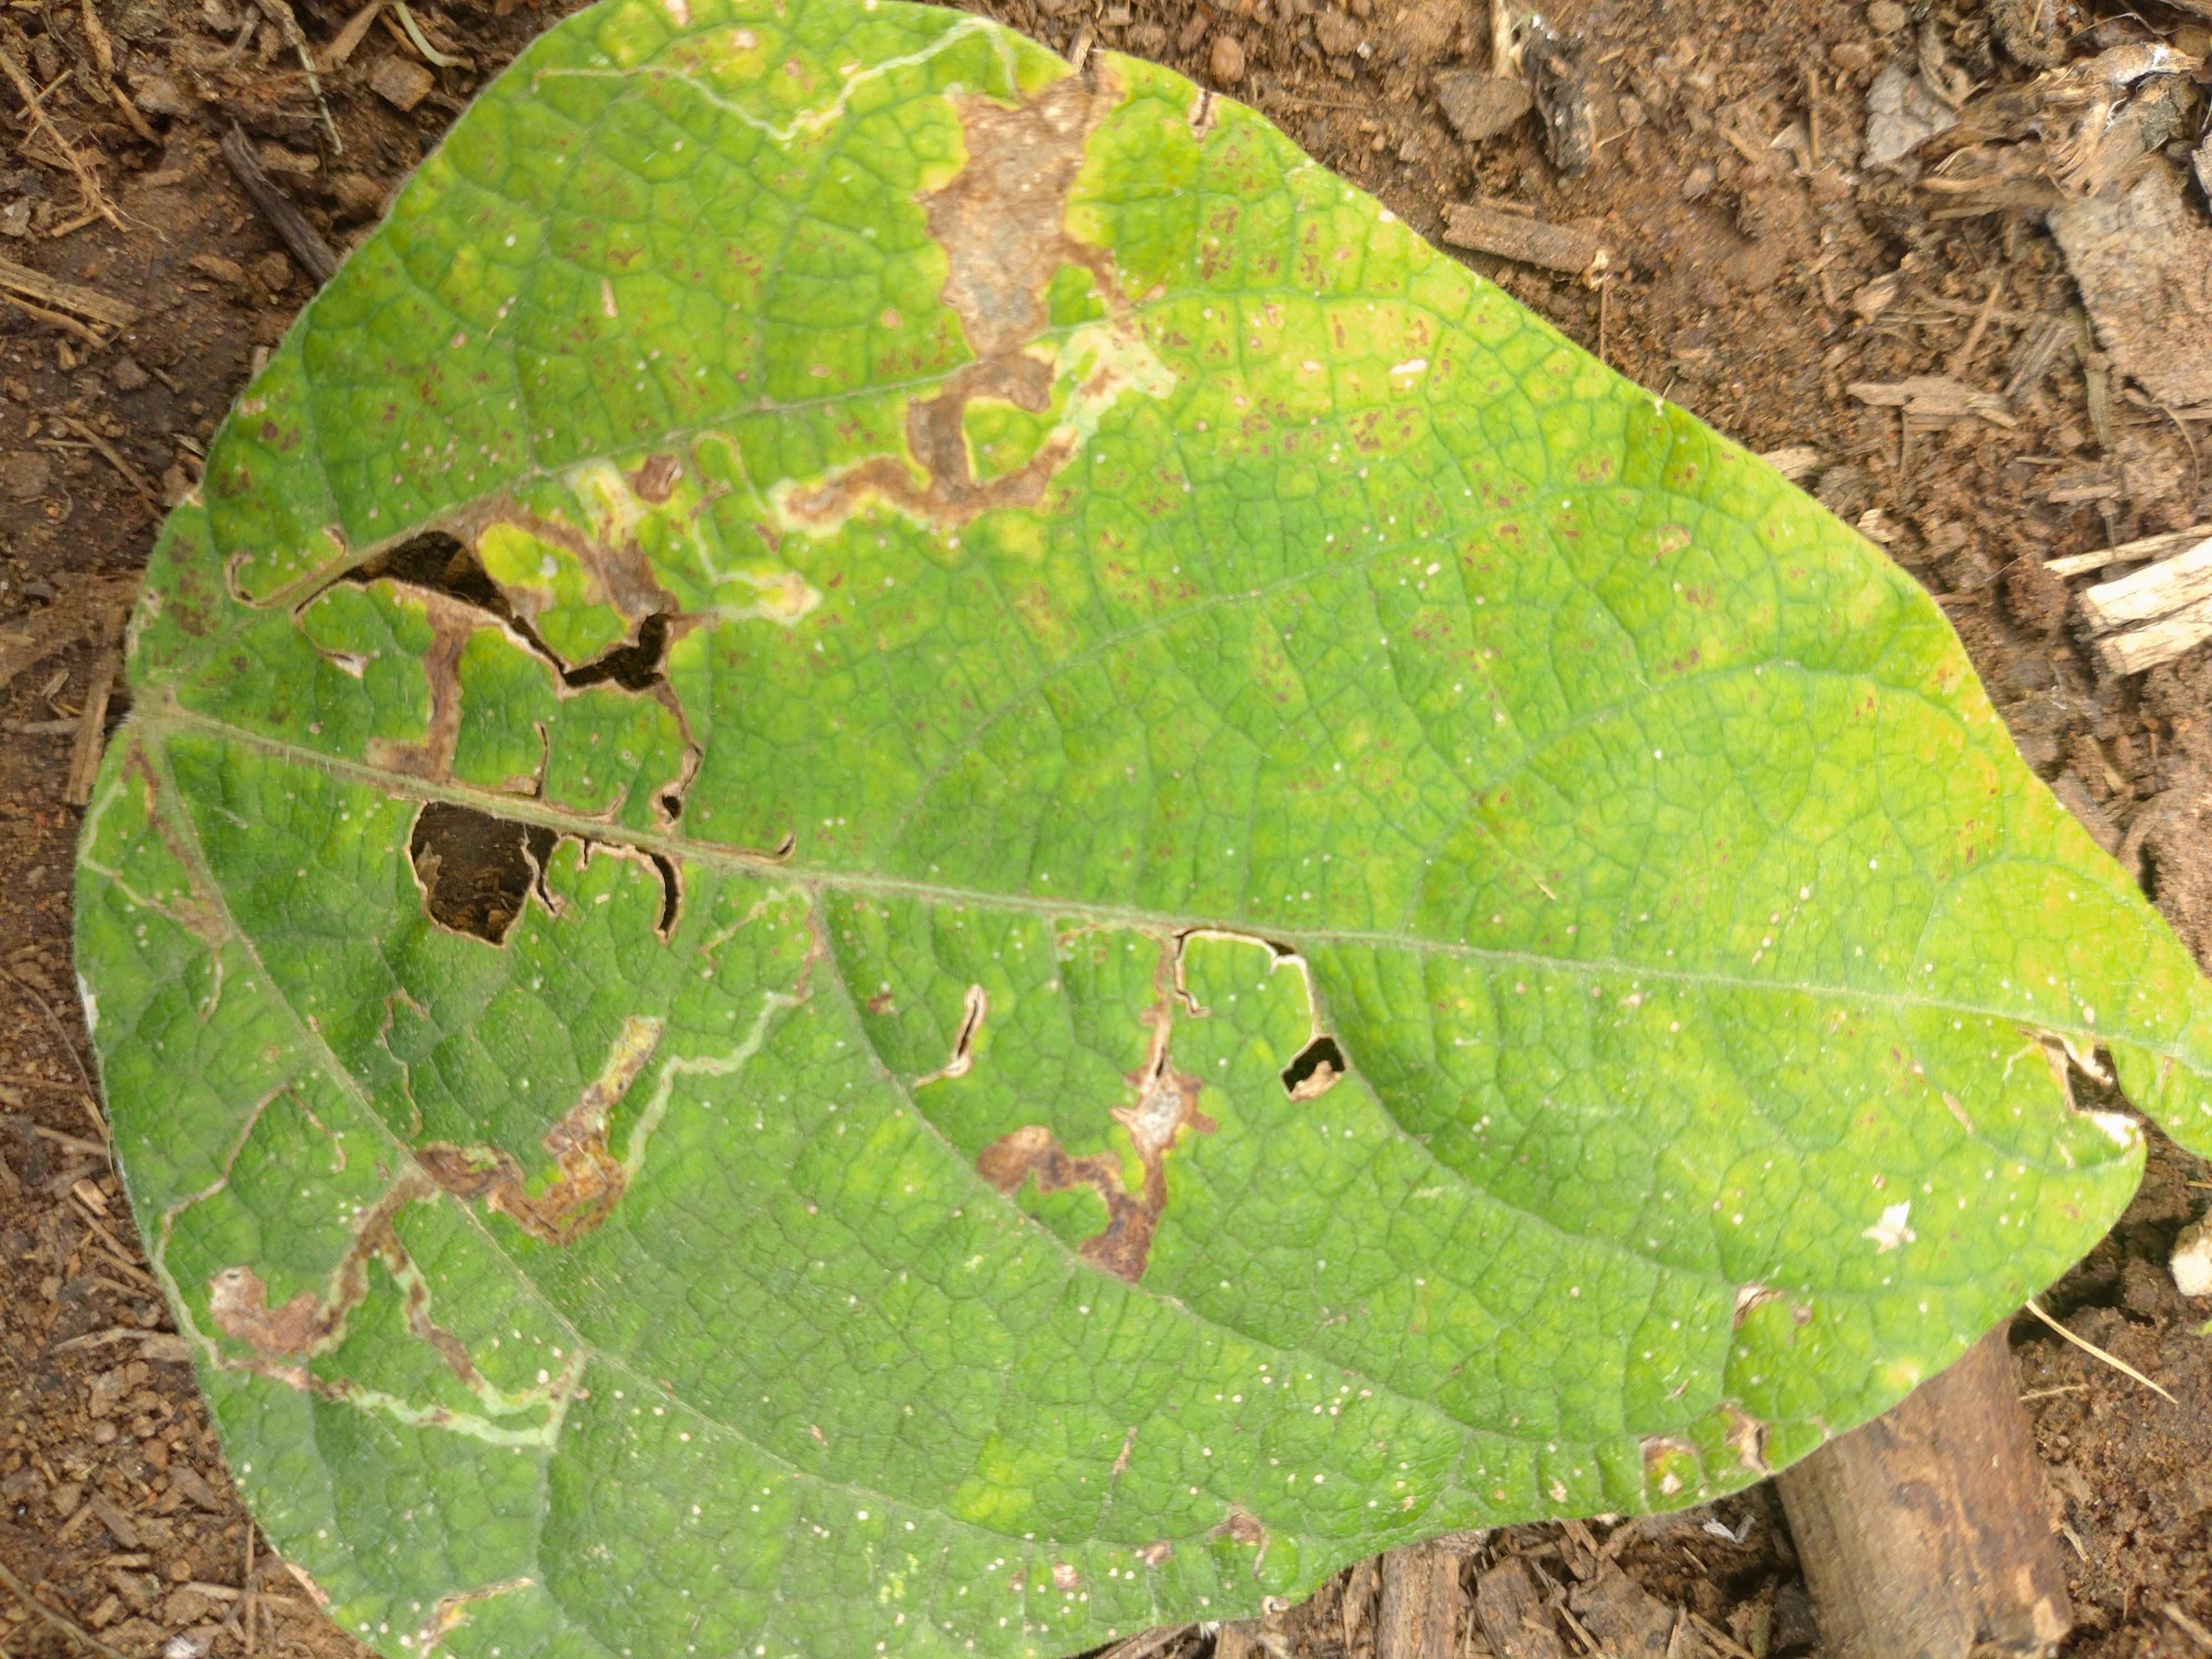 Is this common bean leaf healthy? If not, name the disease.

rust
